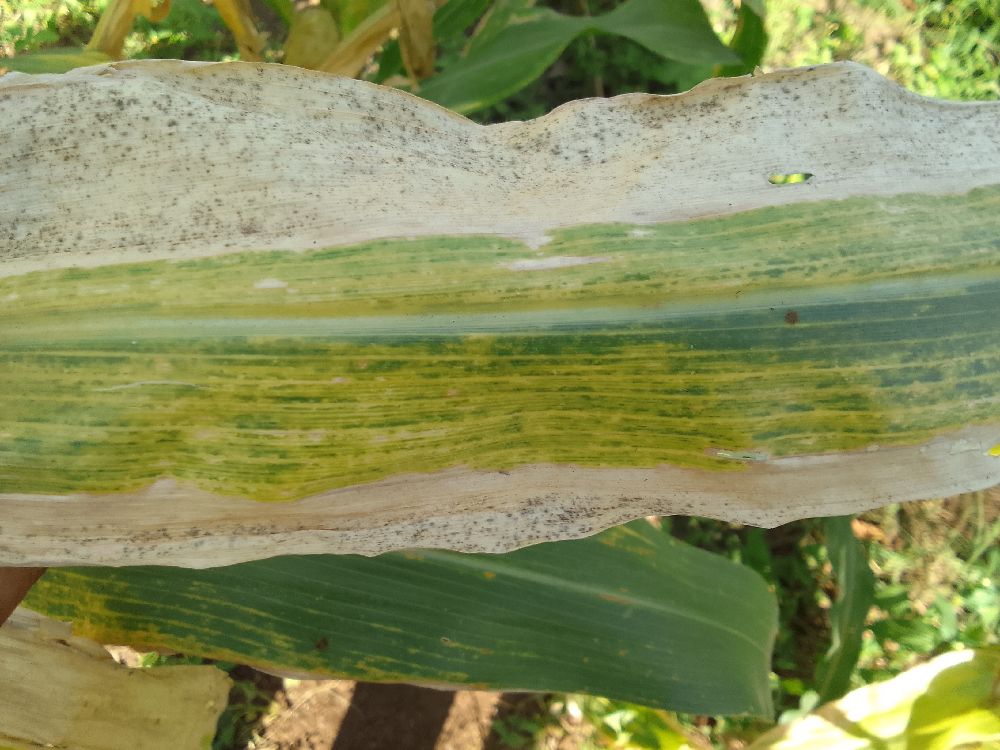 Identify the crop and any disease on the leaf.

maize, maize lethal necrosis
